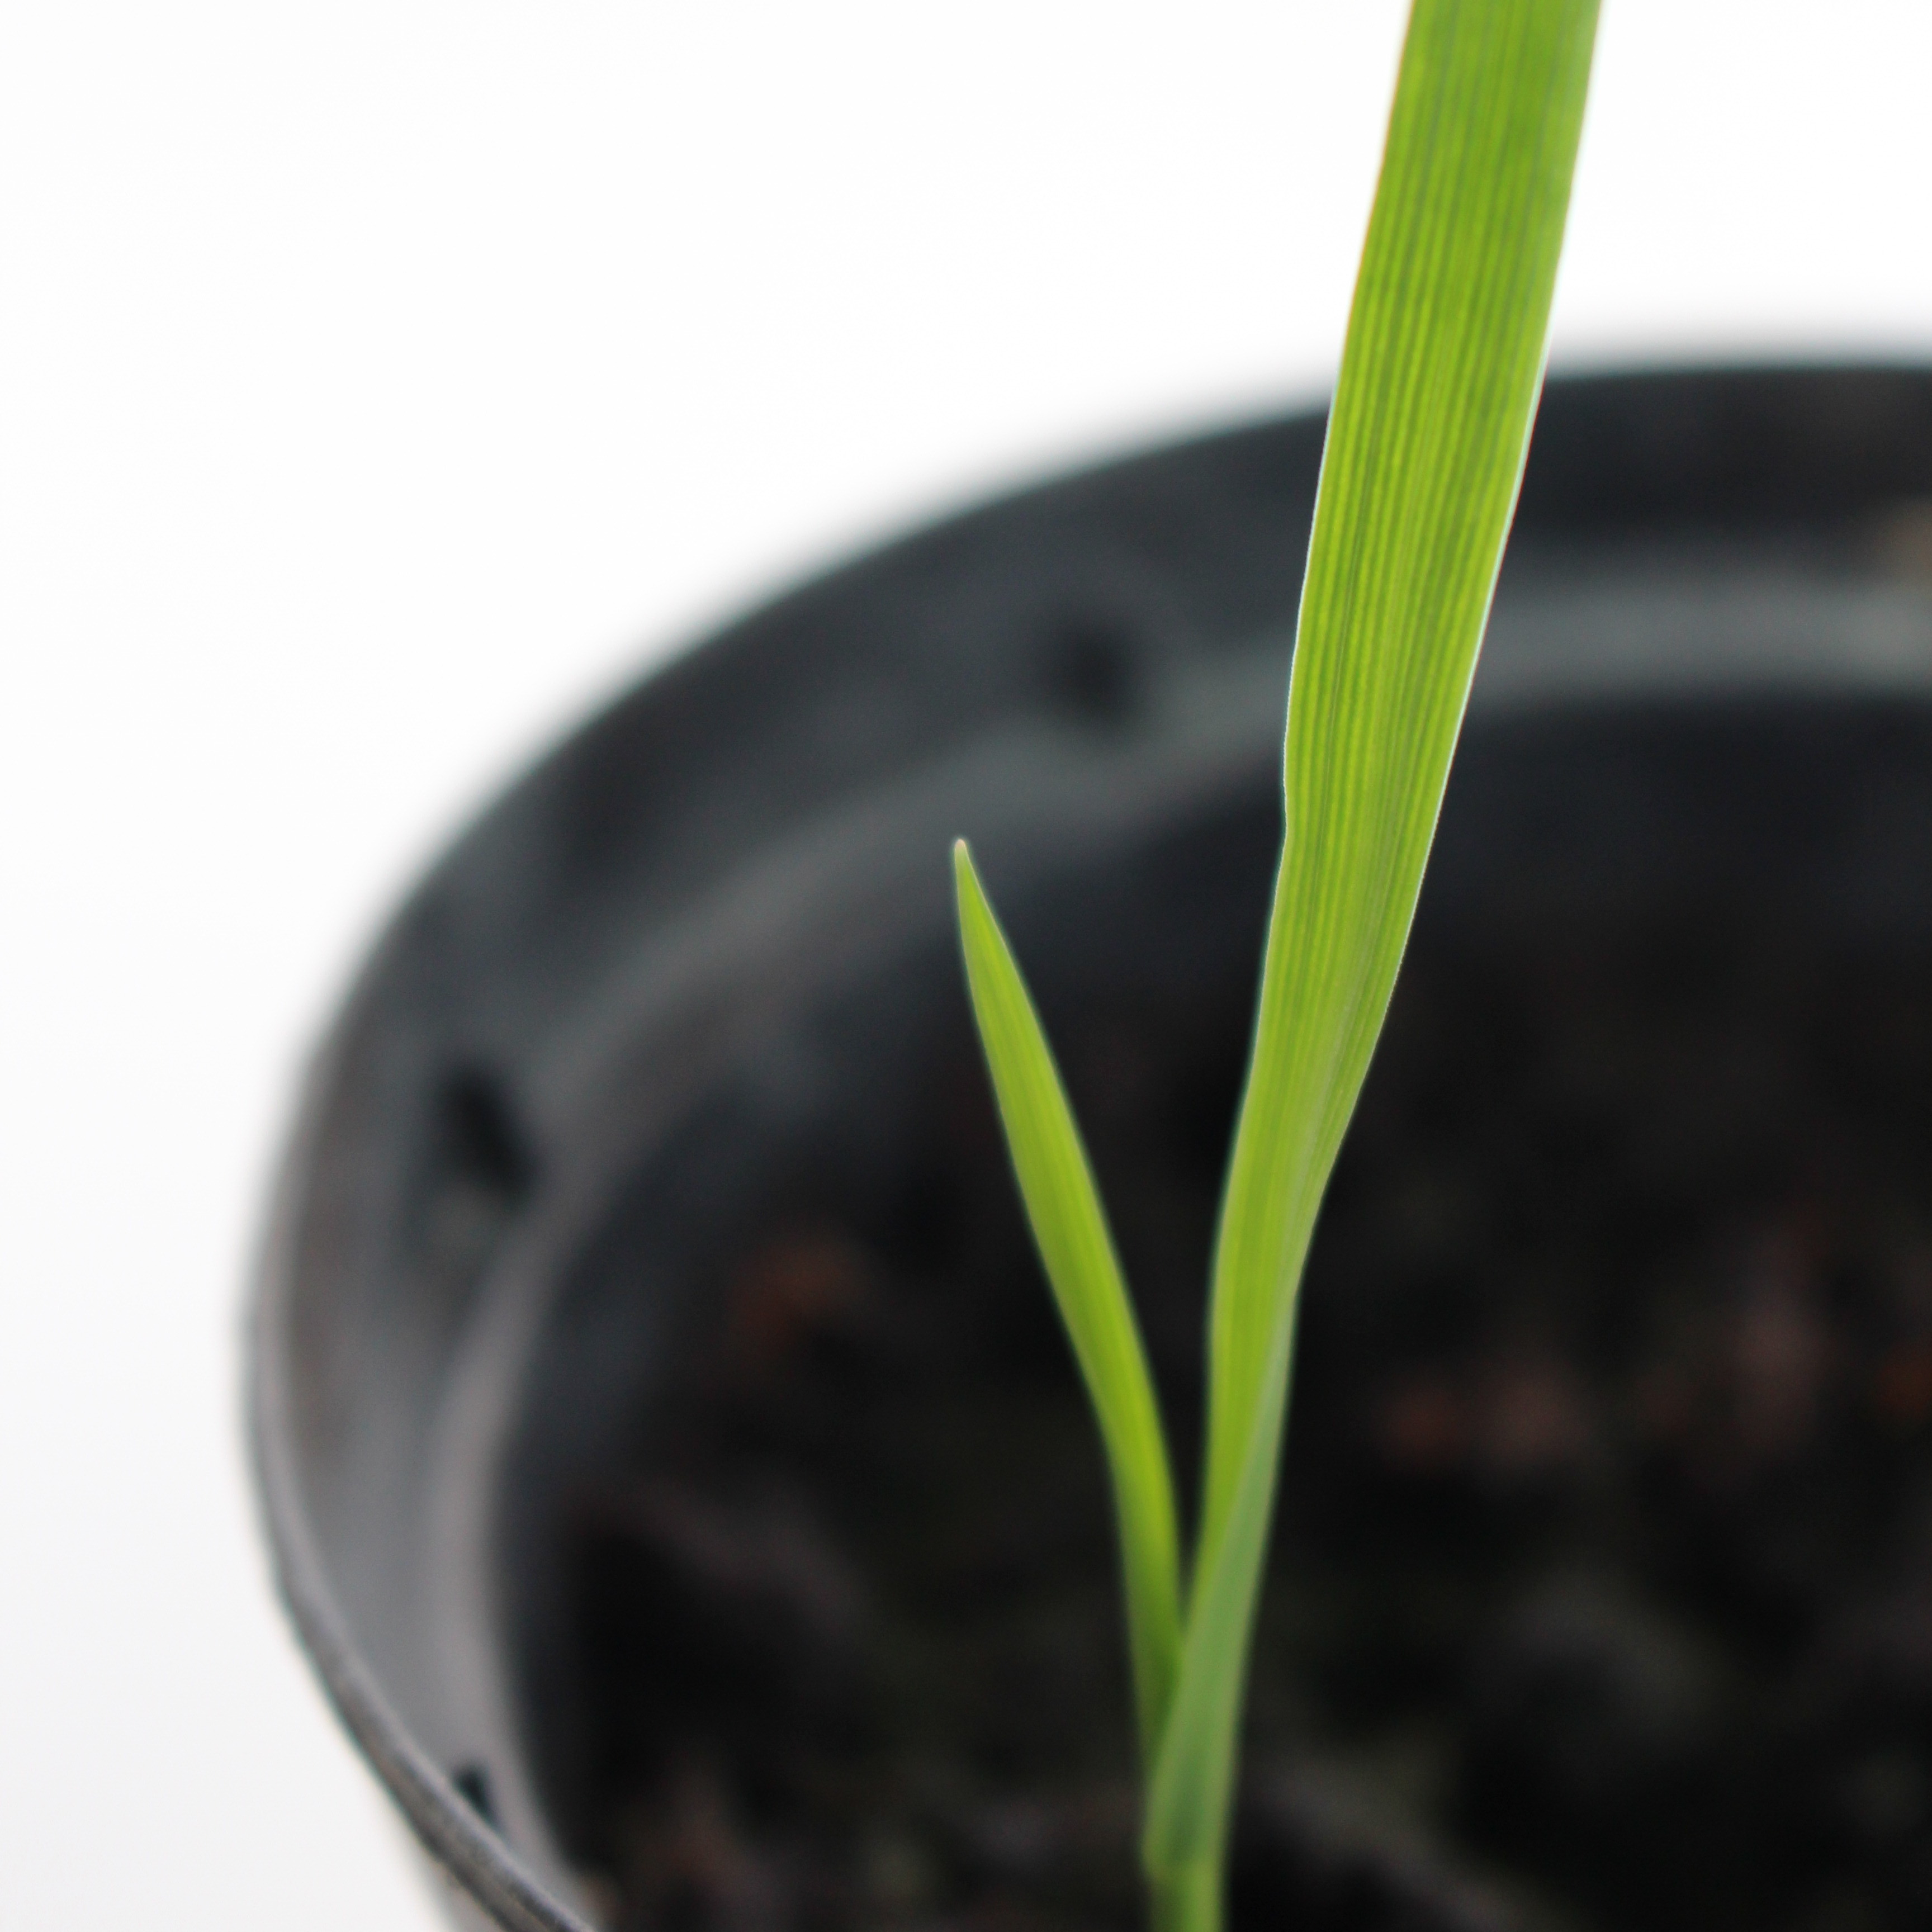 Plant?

Avena sterilis
